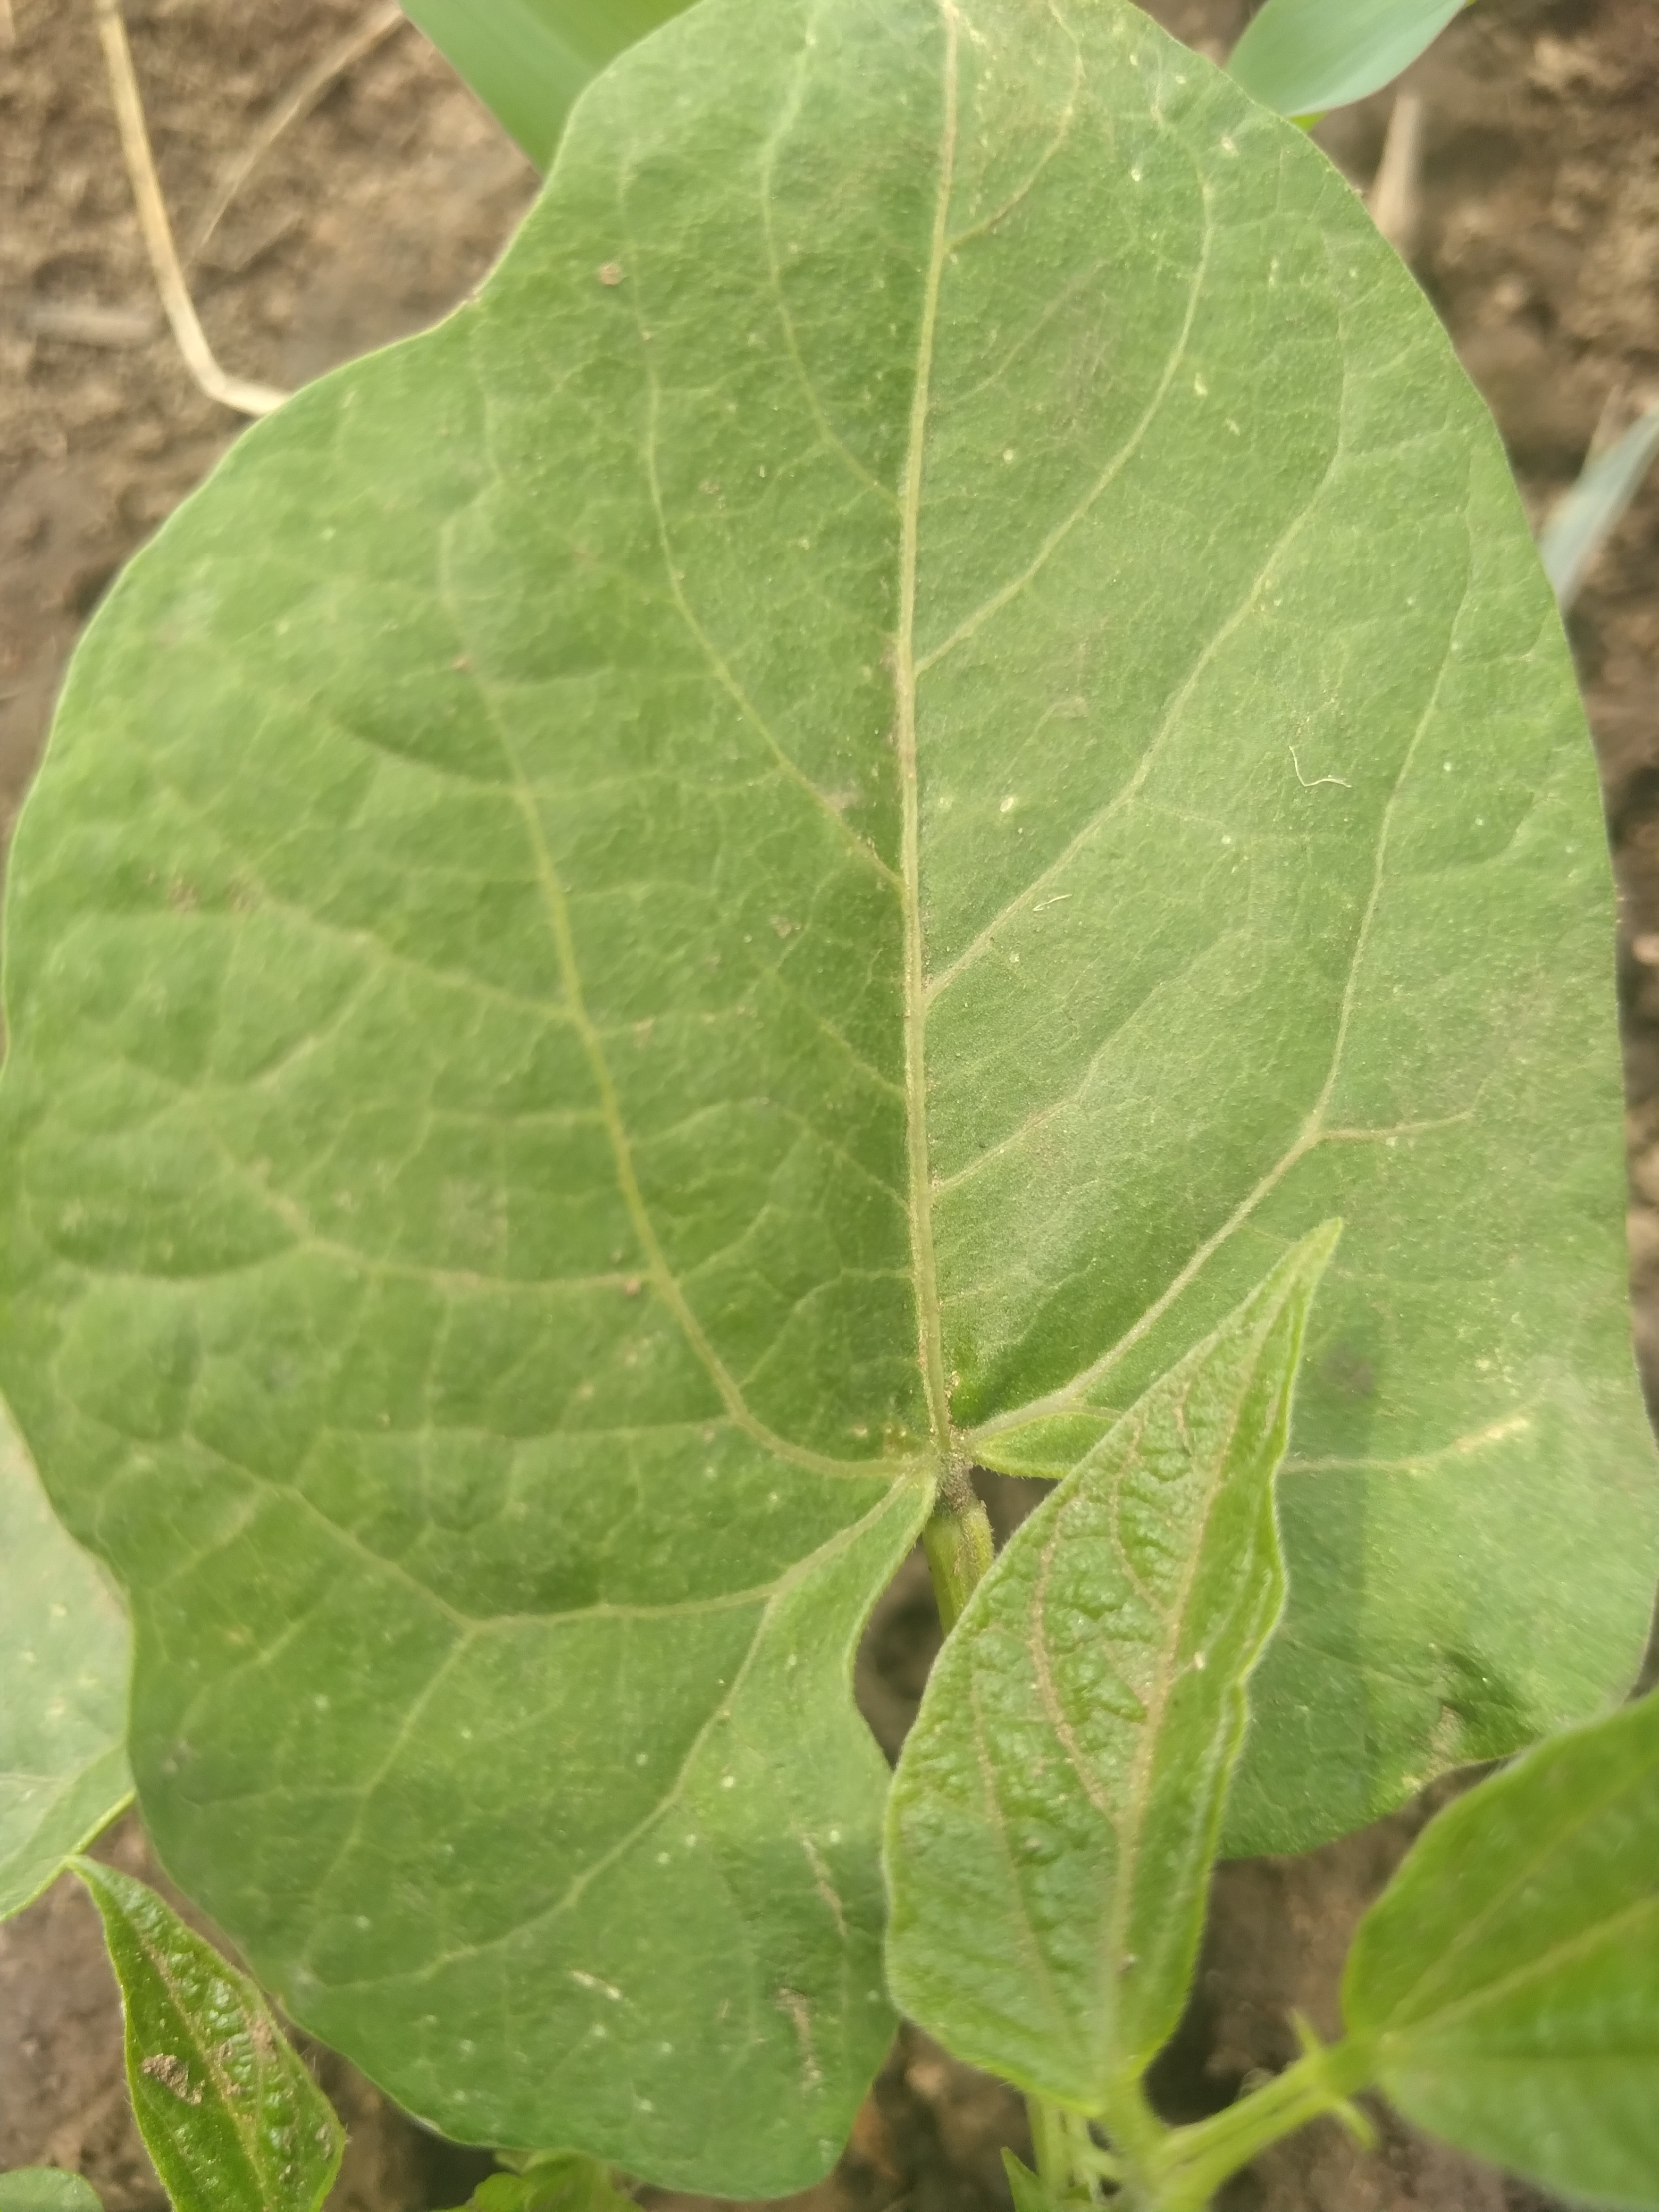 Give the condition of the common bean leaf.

healthy
